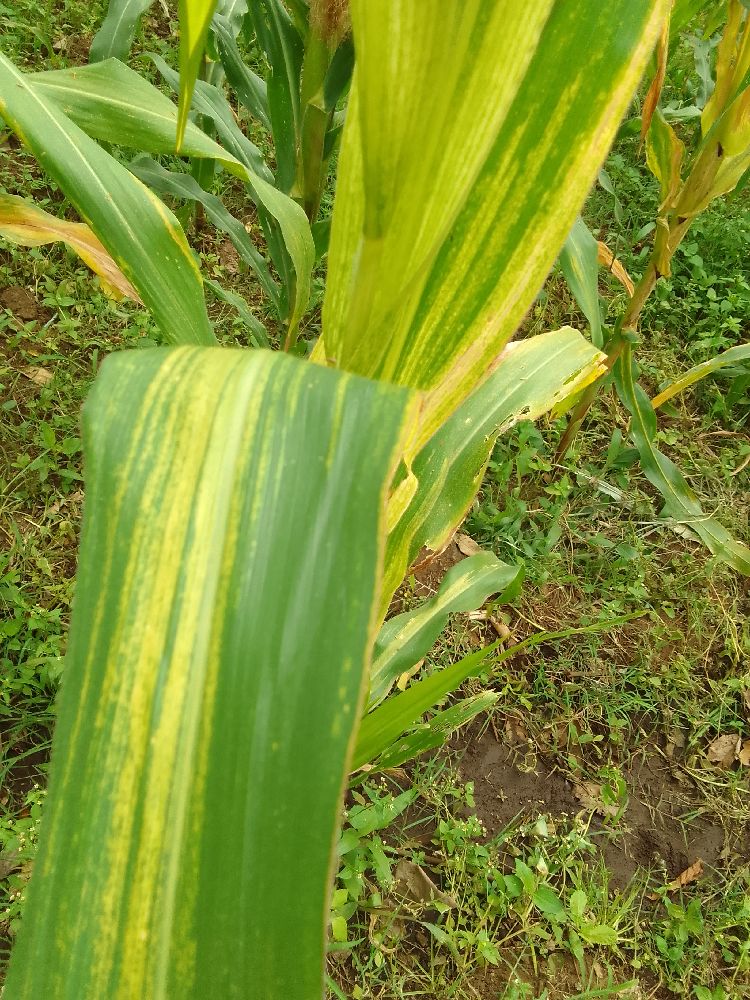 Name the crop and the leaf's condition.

maize, maize lethal necrosis
